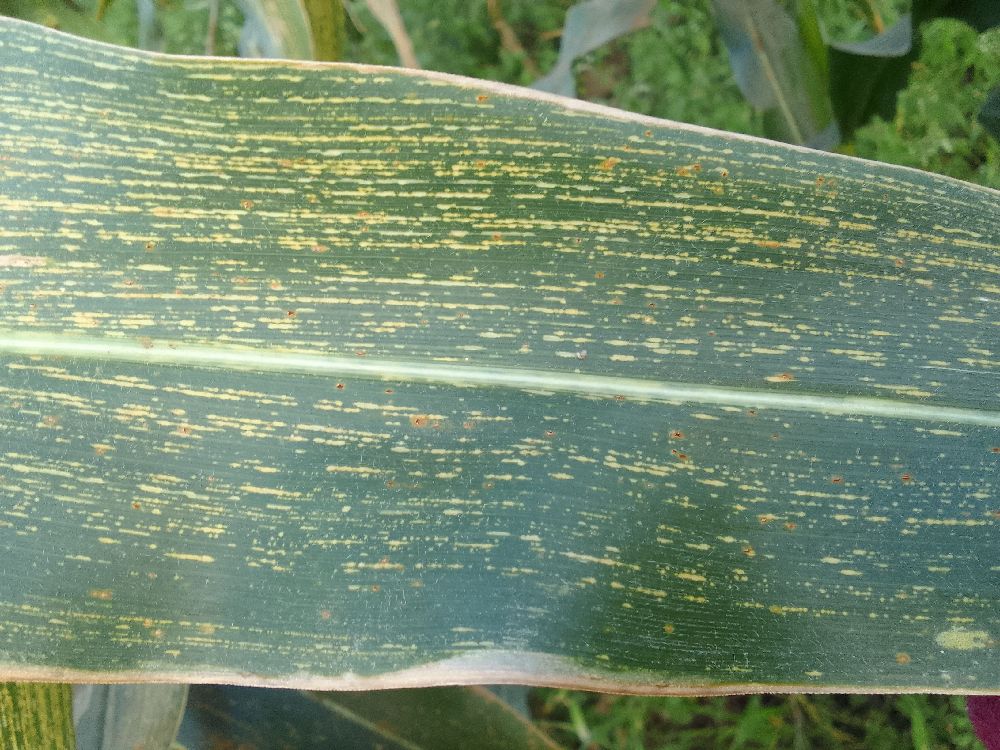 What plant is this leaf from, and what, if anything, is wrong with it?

maize, maize streak virus
